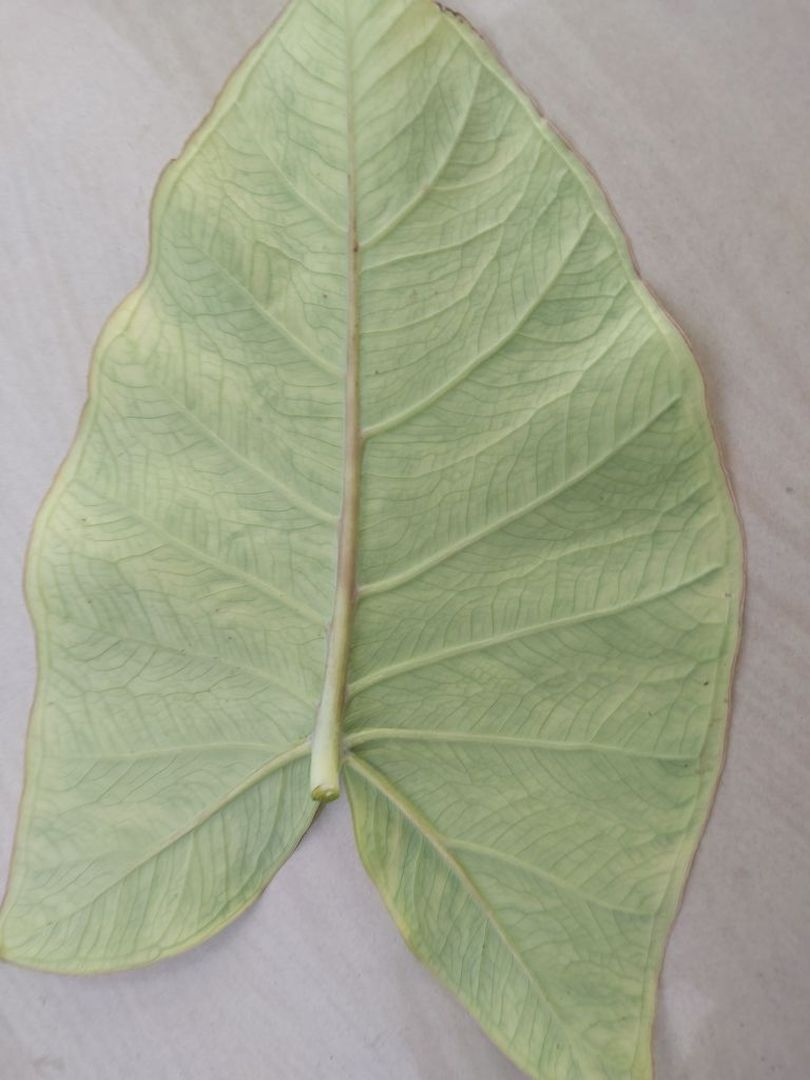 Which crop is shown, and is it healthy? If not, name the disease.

taro, mosaic
